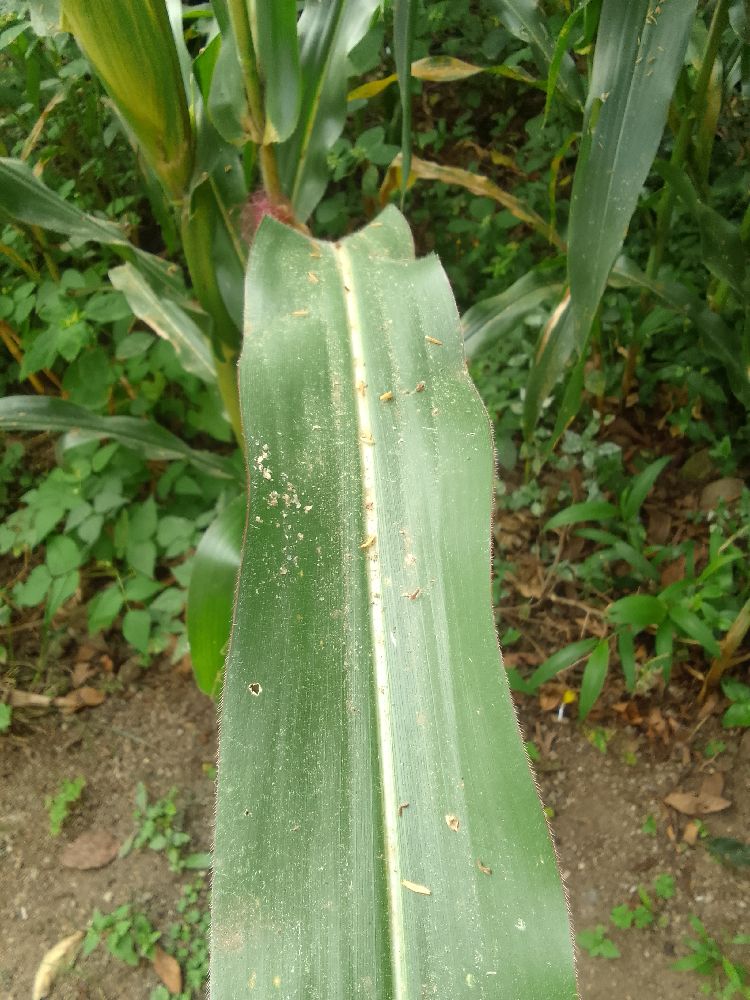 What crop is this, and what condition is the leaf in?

maize, healthy
